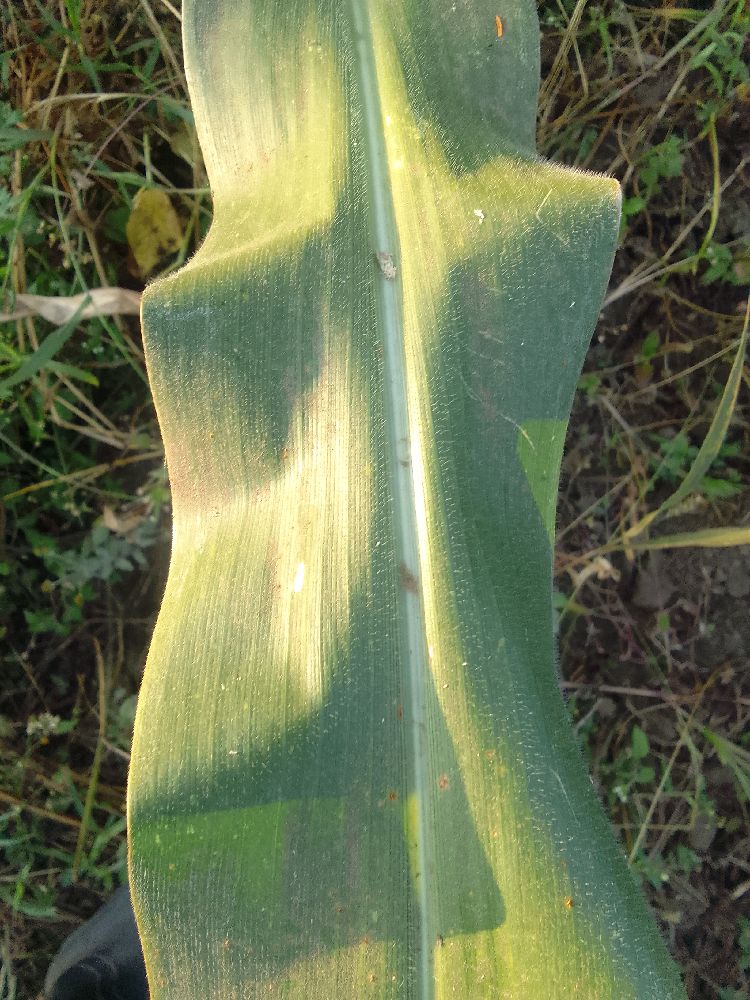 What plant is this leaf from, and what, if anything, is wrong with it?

maize, healthy
